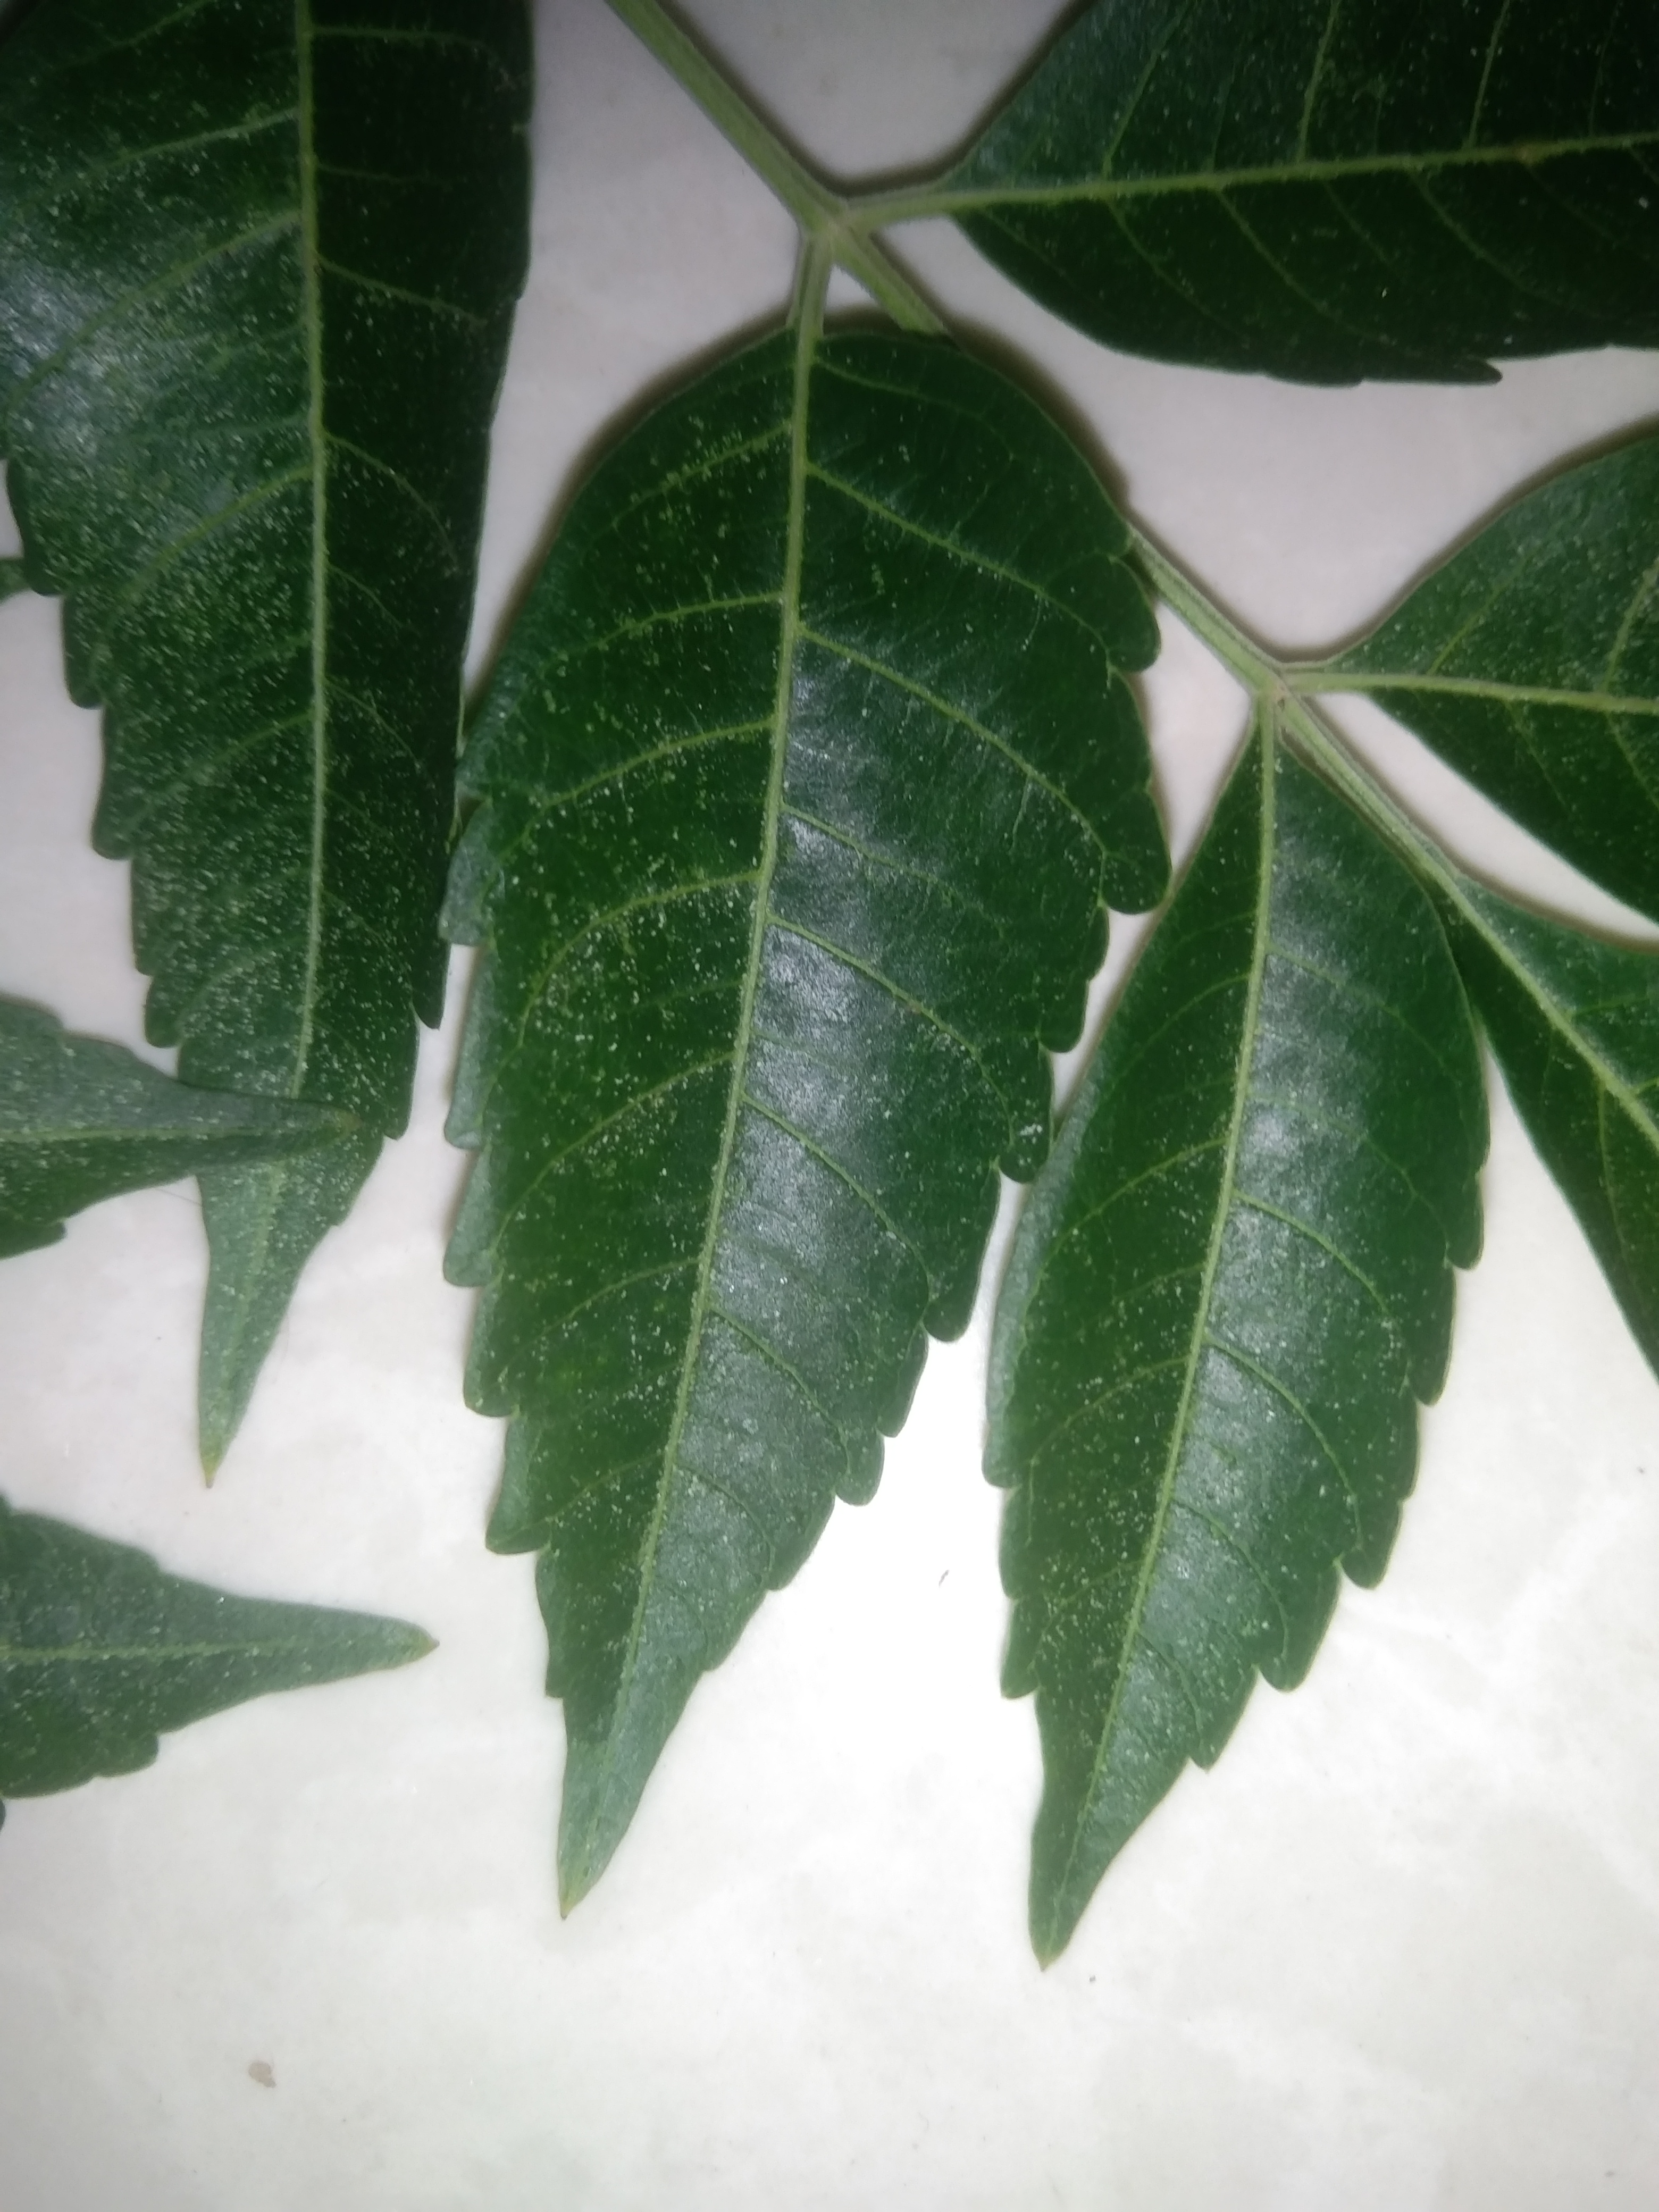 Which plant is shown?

neem
